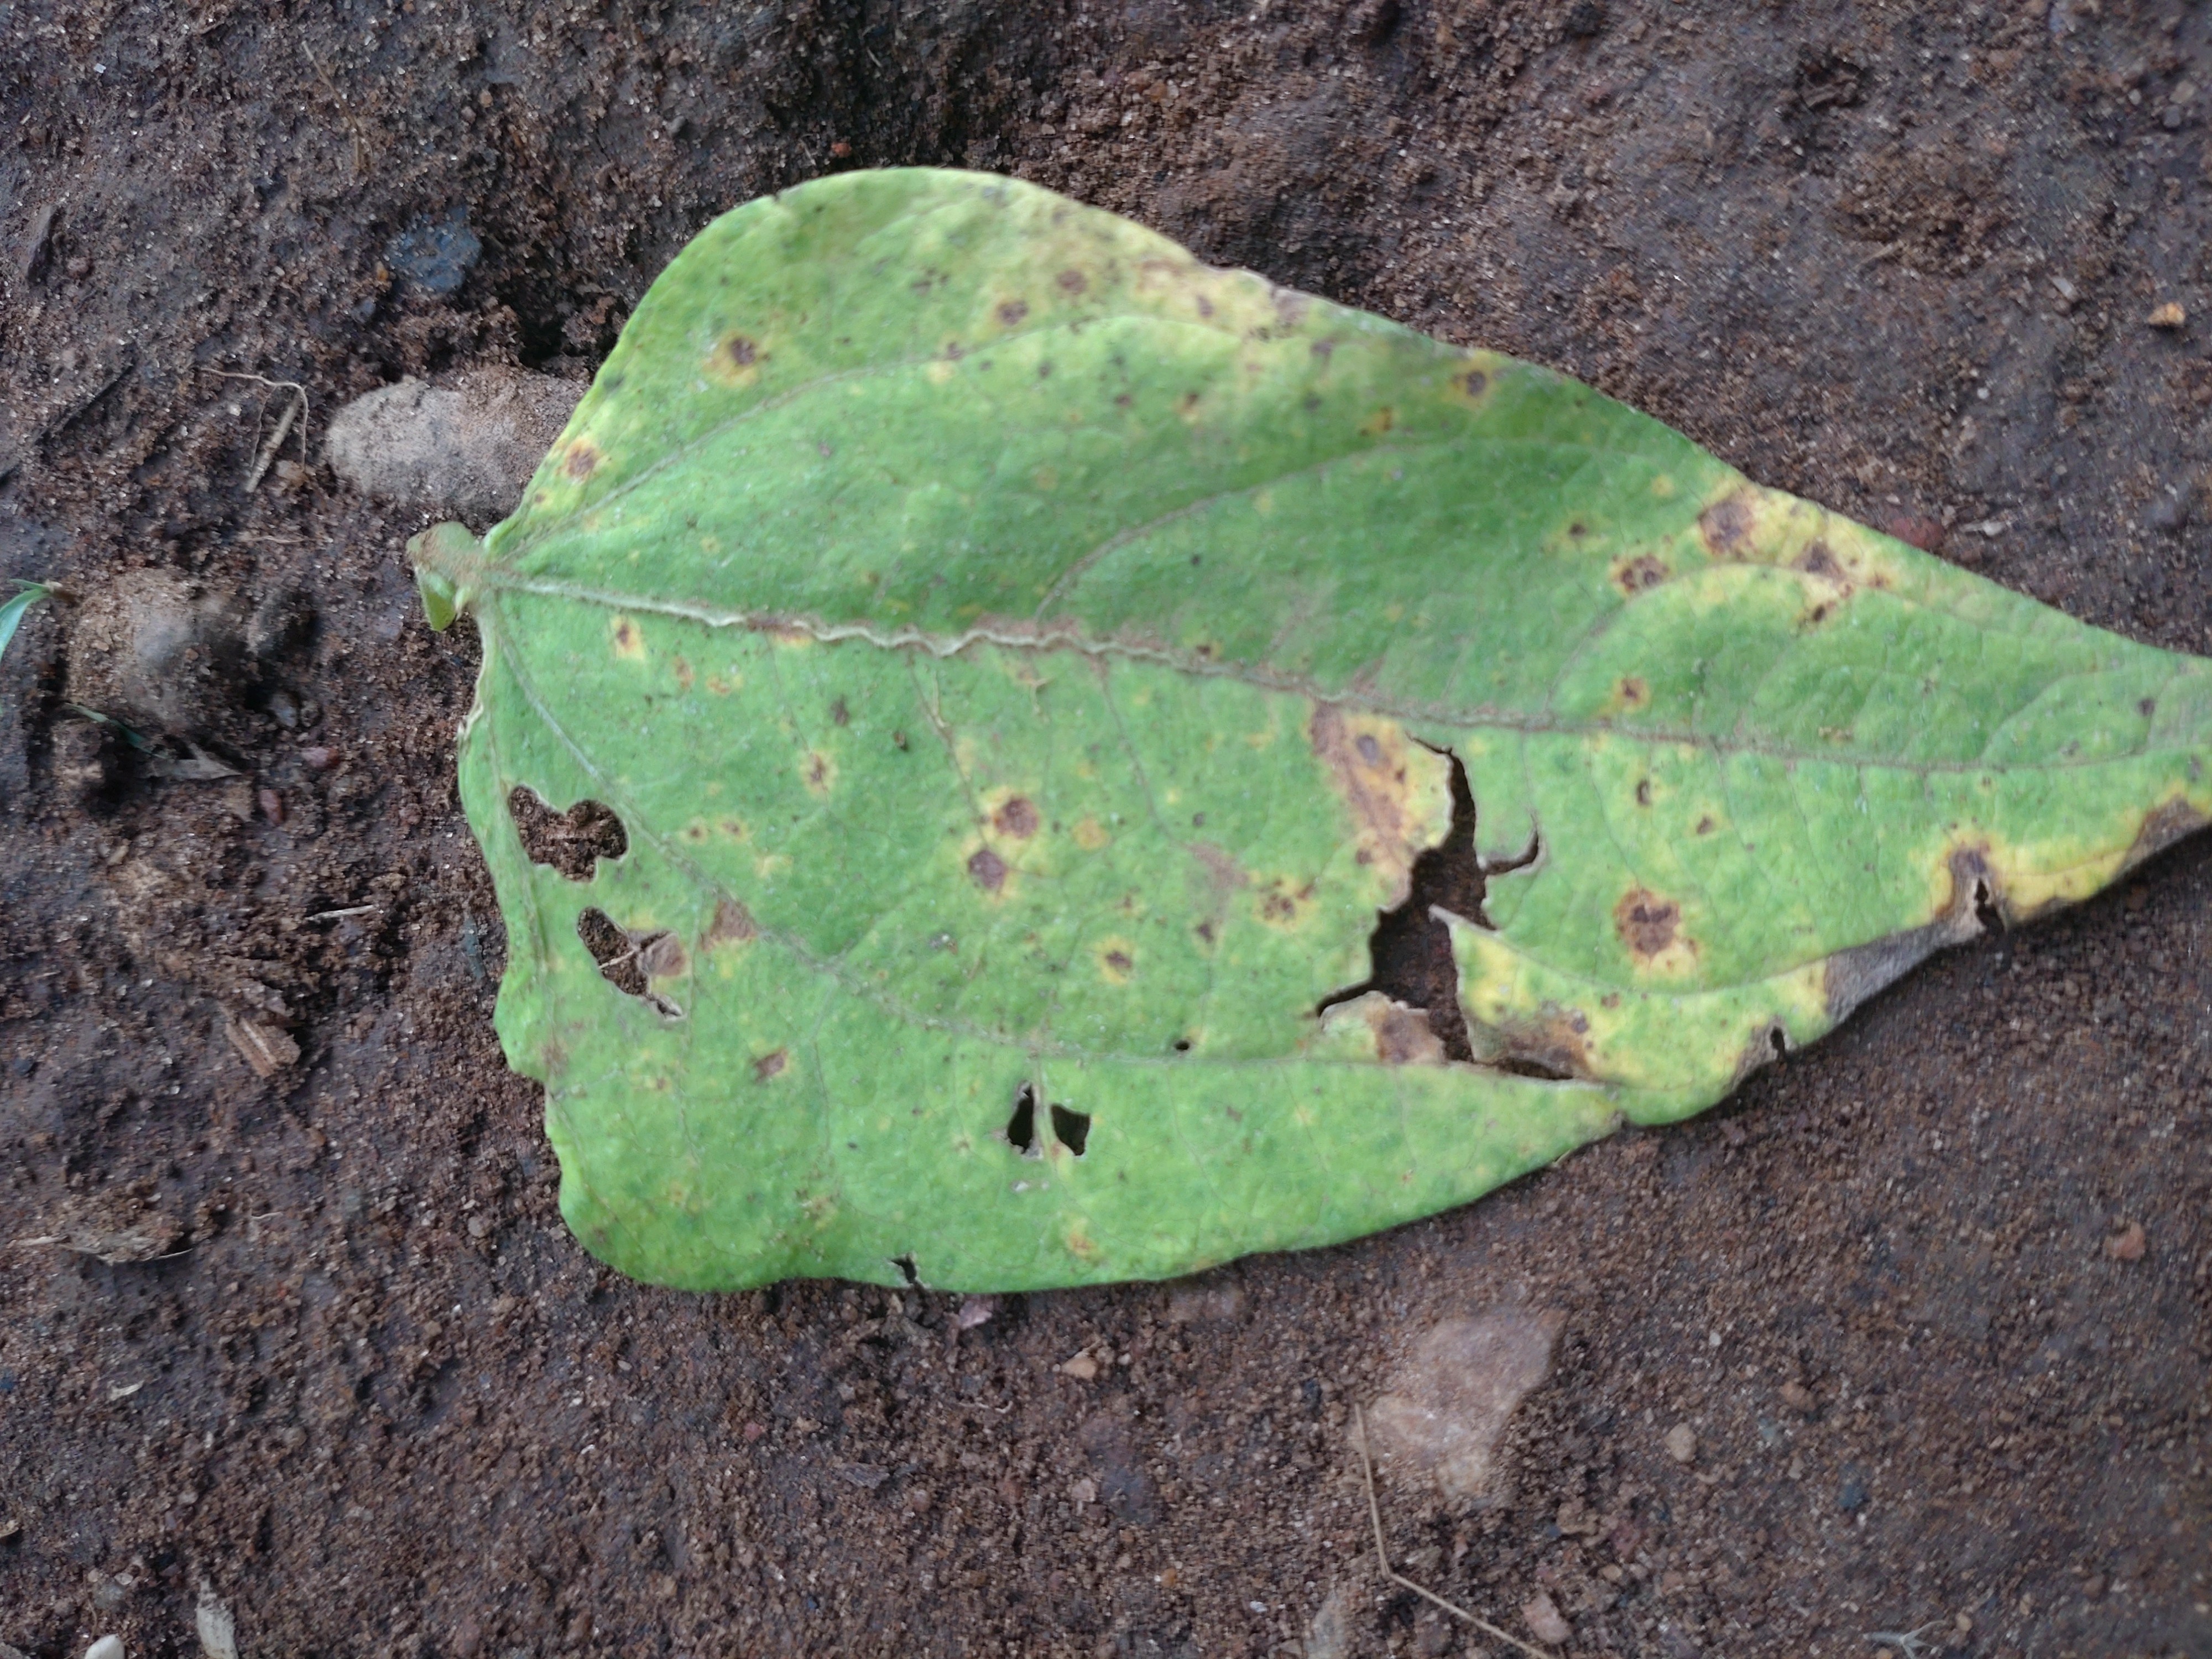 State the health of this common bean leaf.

anthracnose
